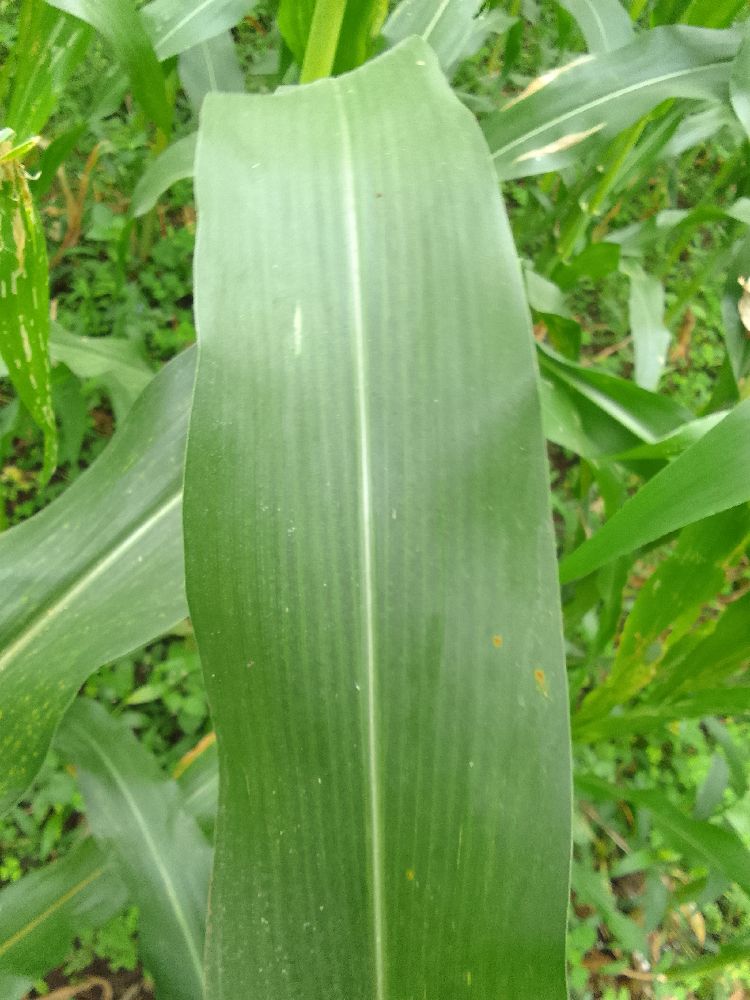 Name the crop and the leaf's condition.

maize, healthy
